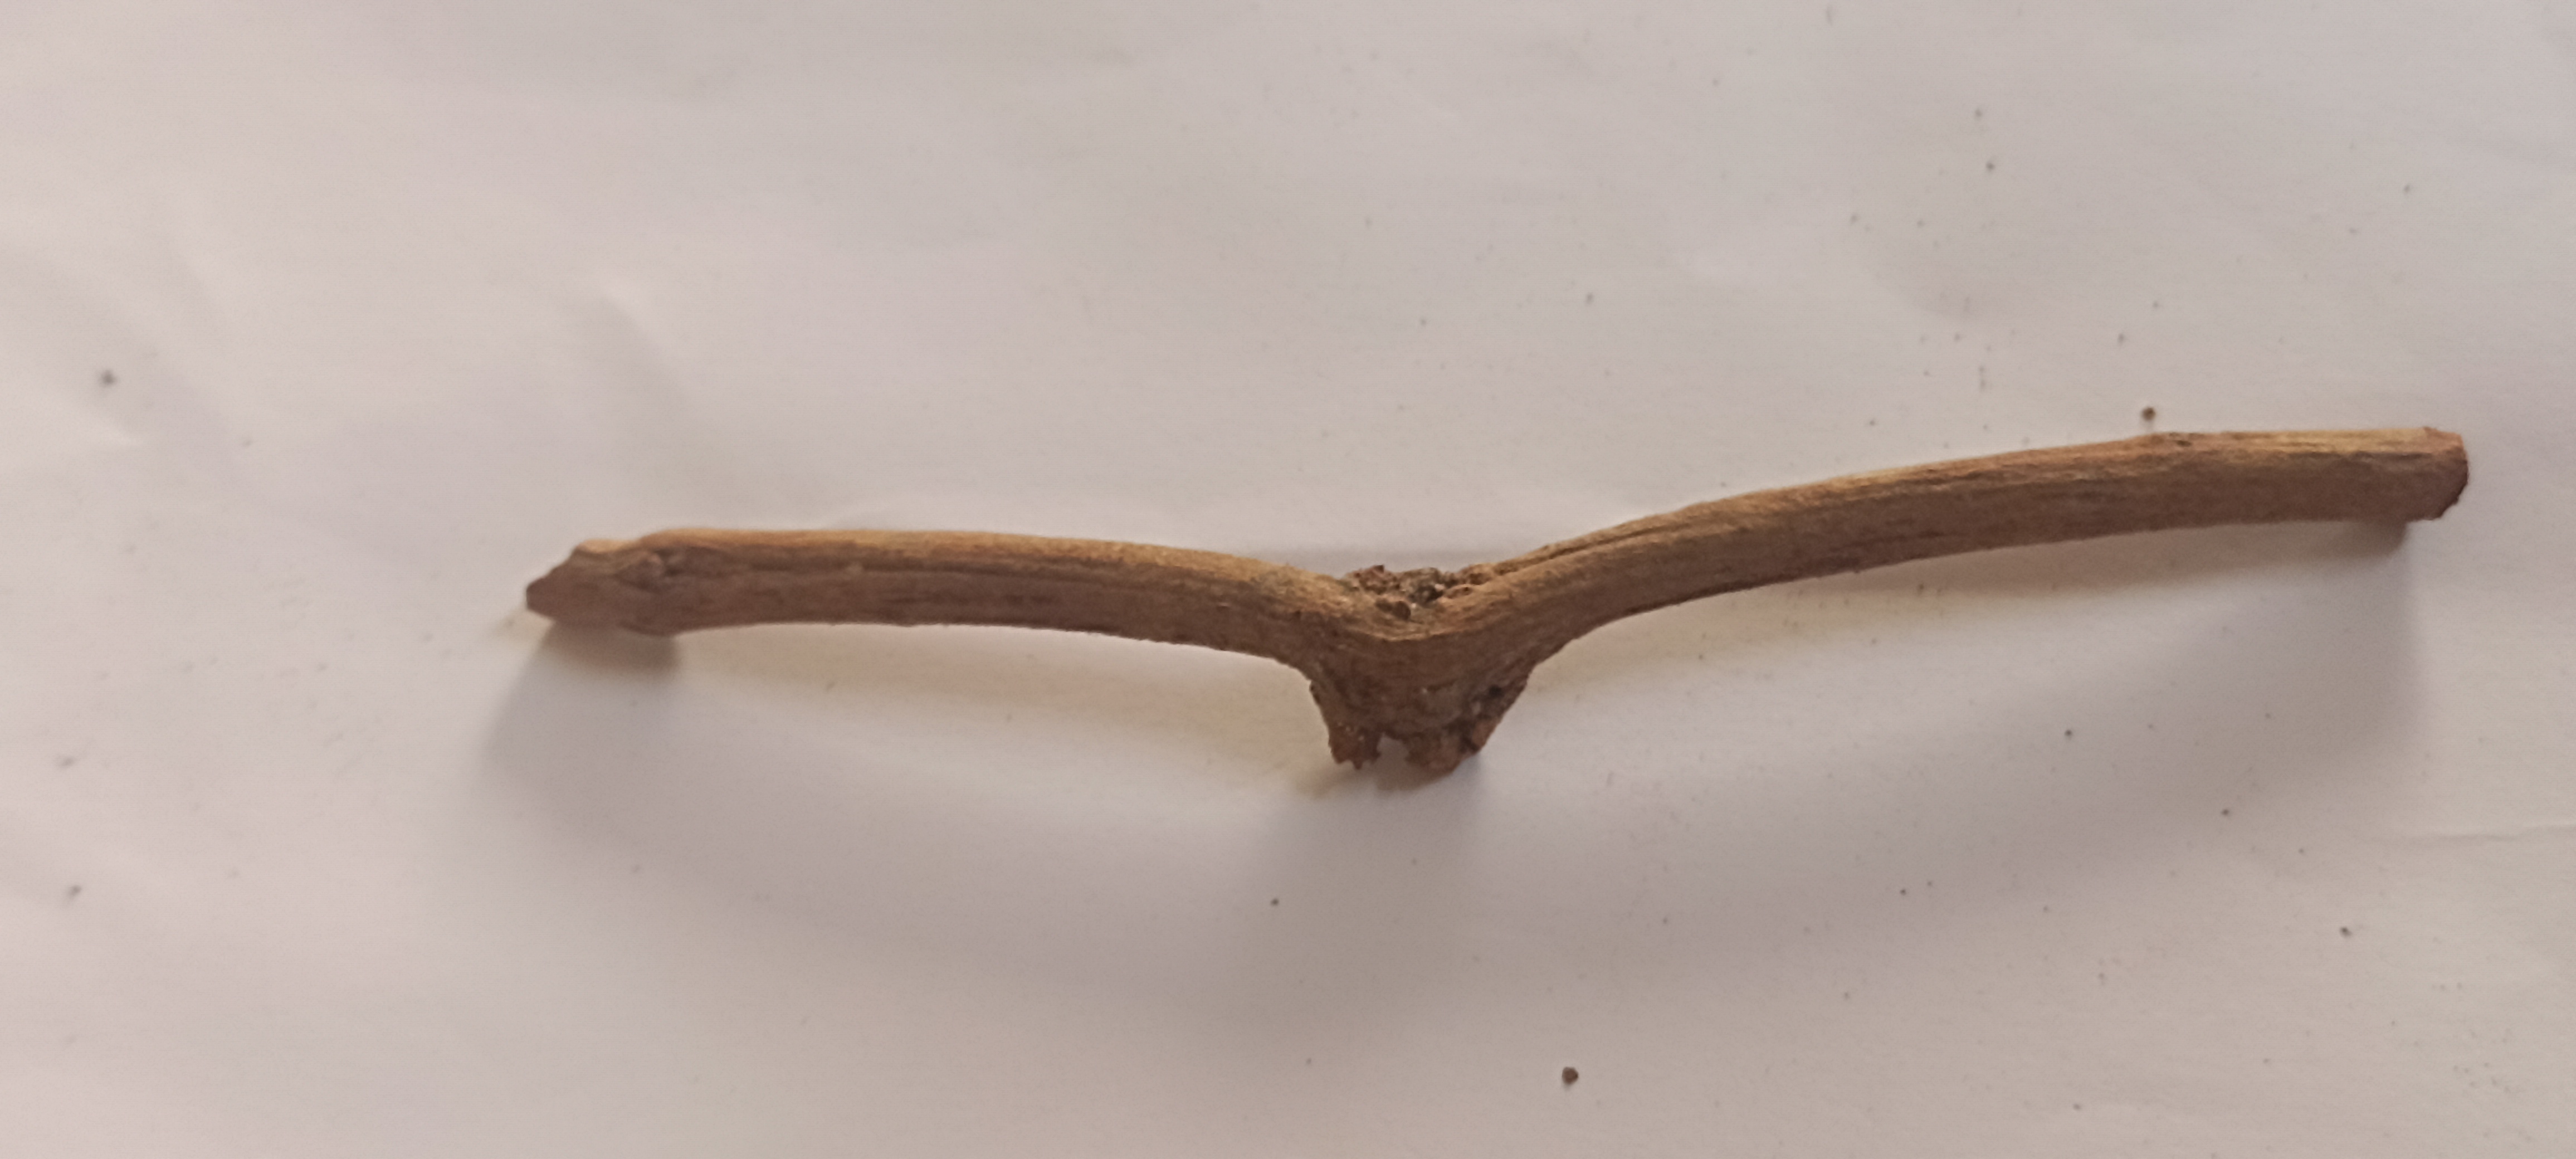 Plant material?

manjistha
